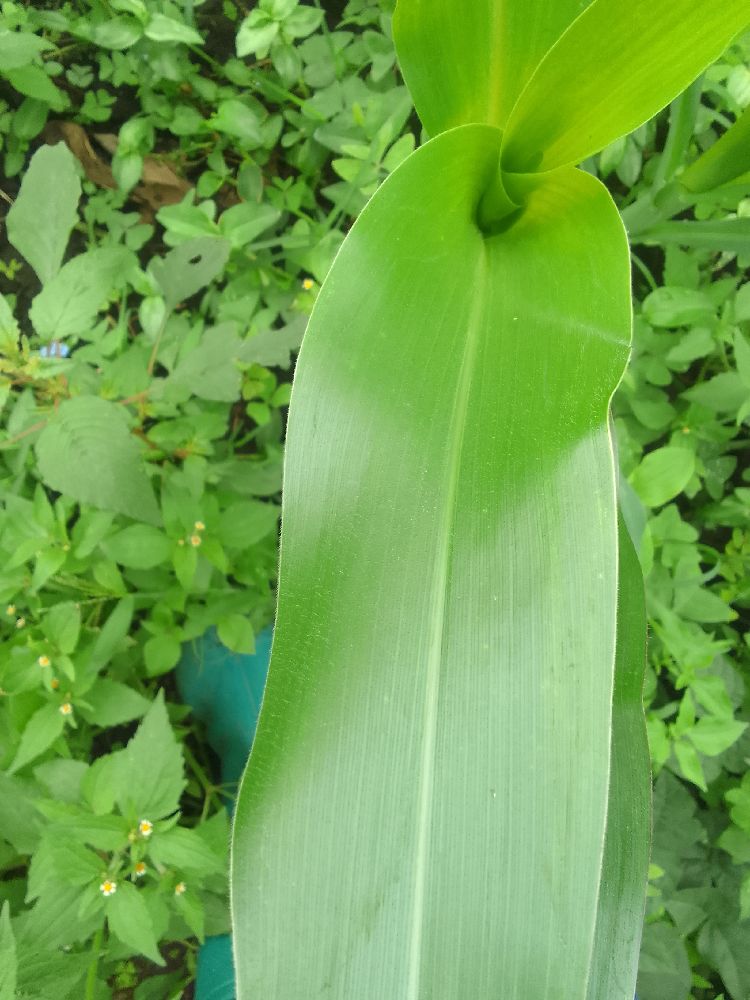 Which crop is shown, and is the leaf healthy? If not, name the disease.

maize, healthy
